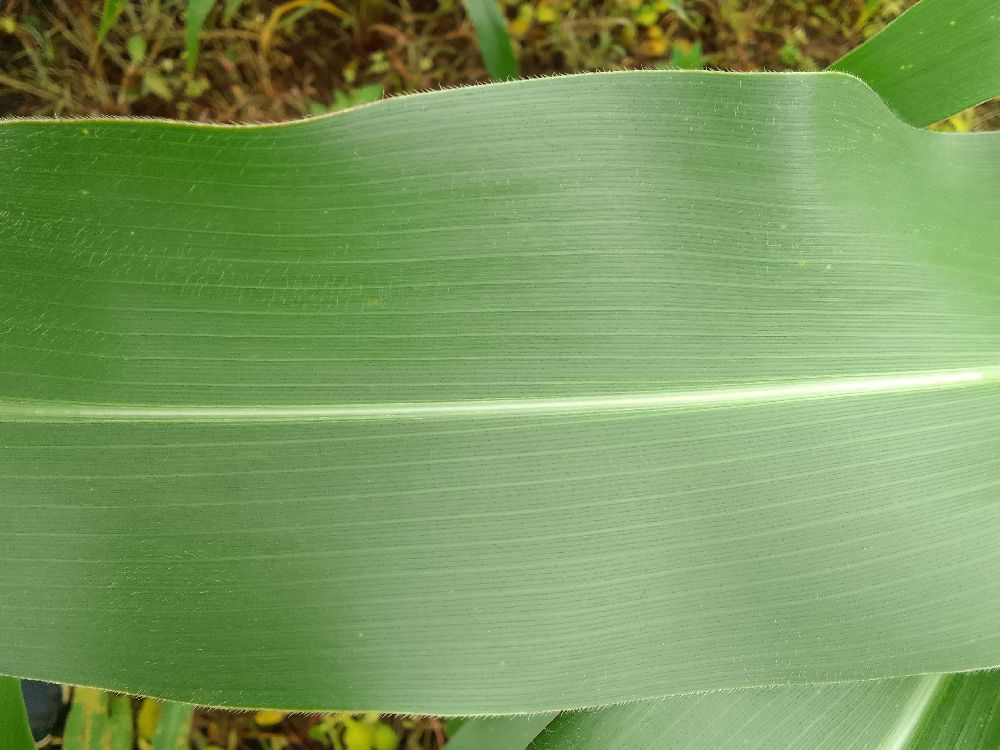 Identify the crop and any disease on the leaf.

maize, healthy
